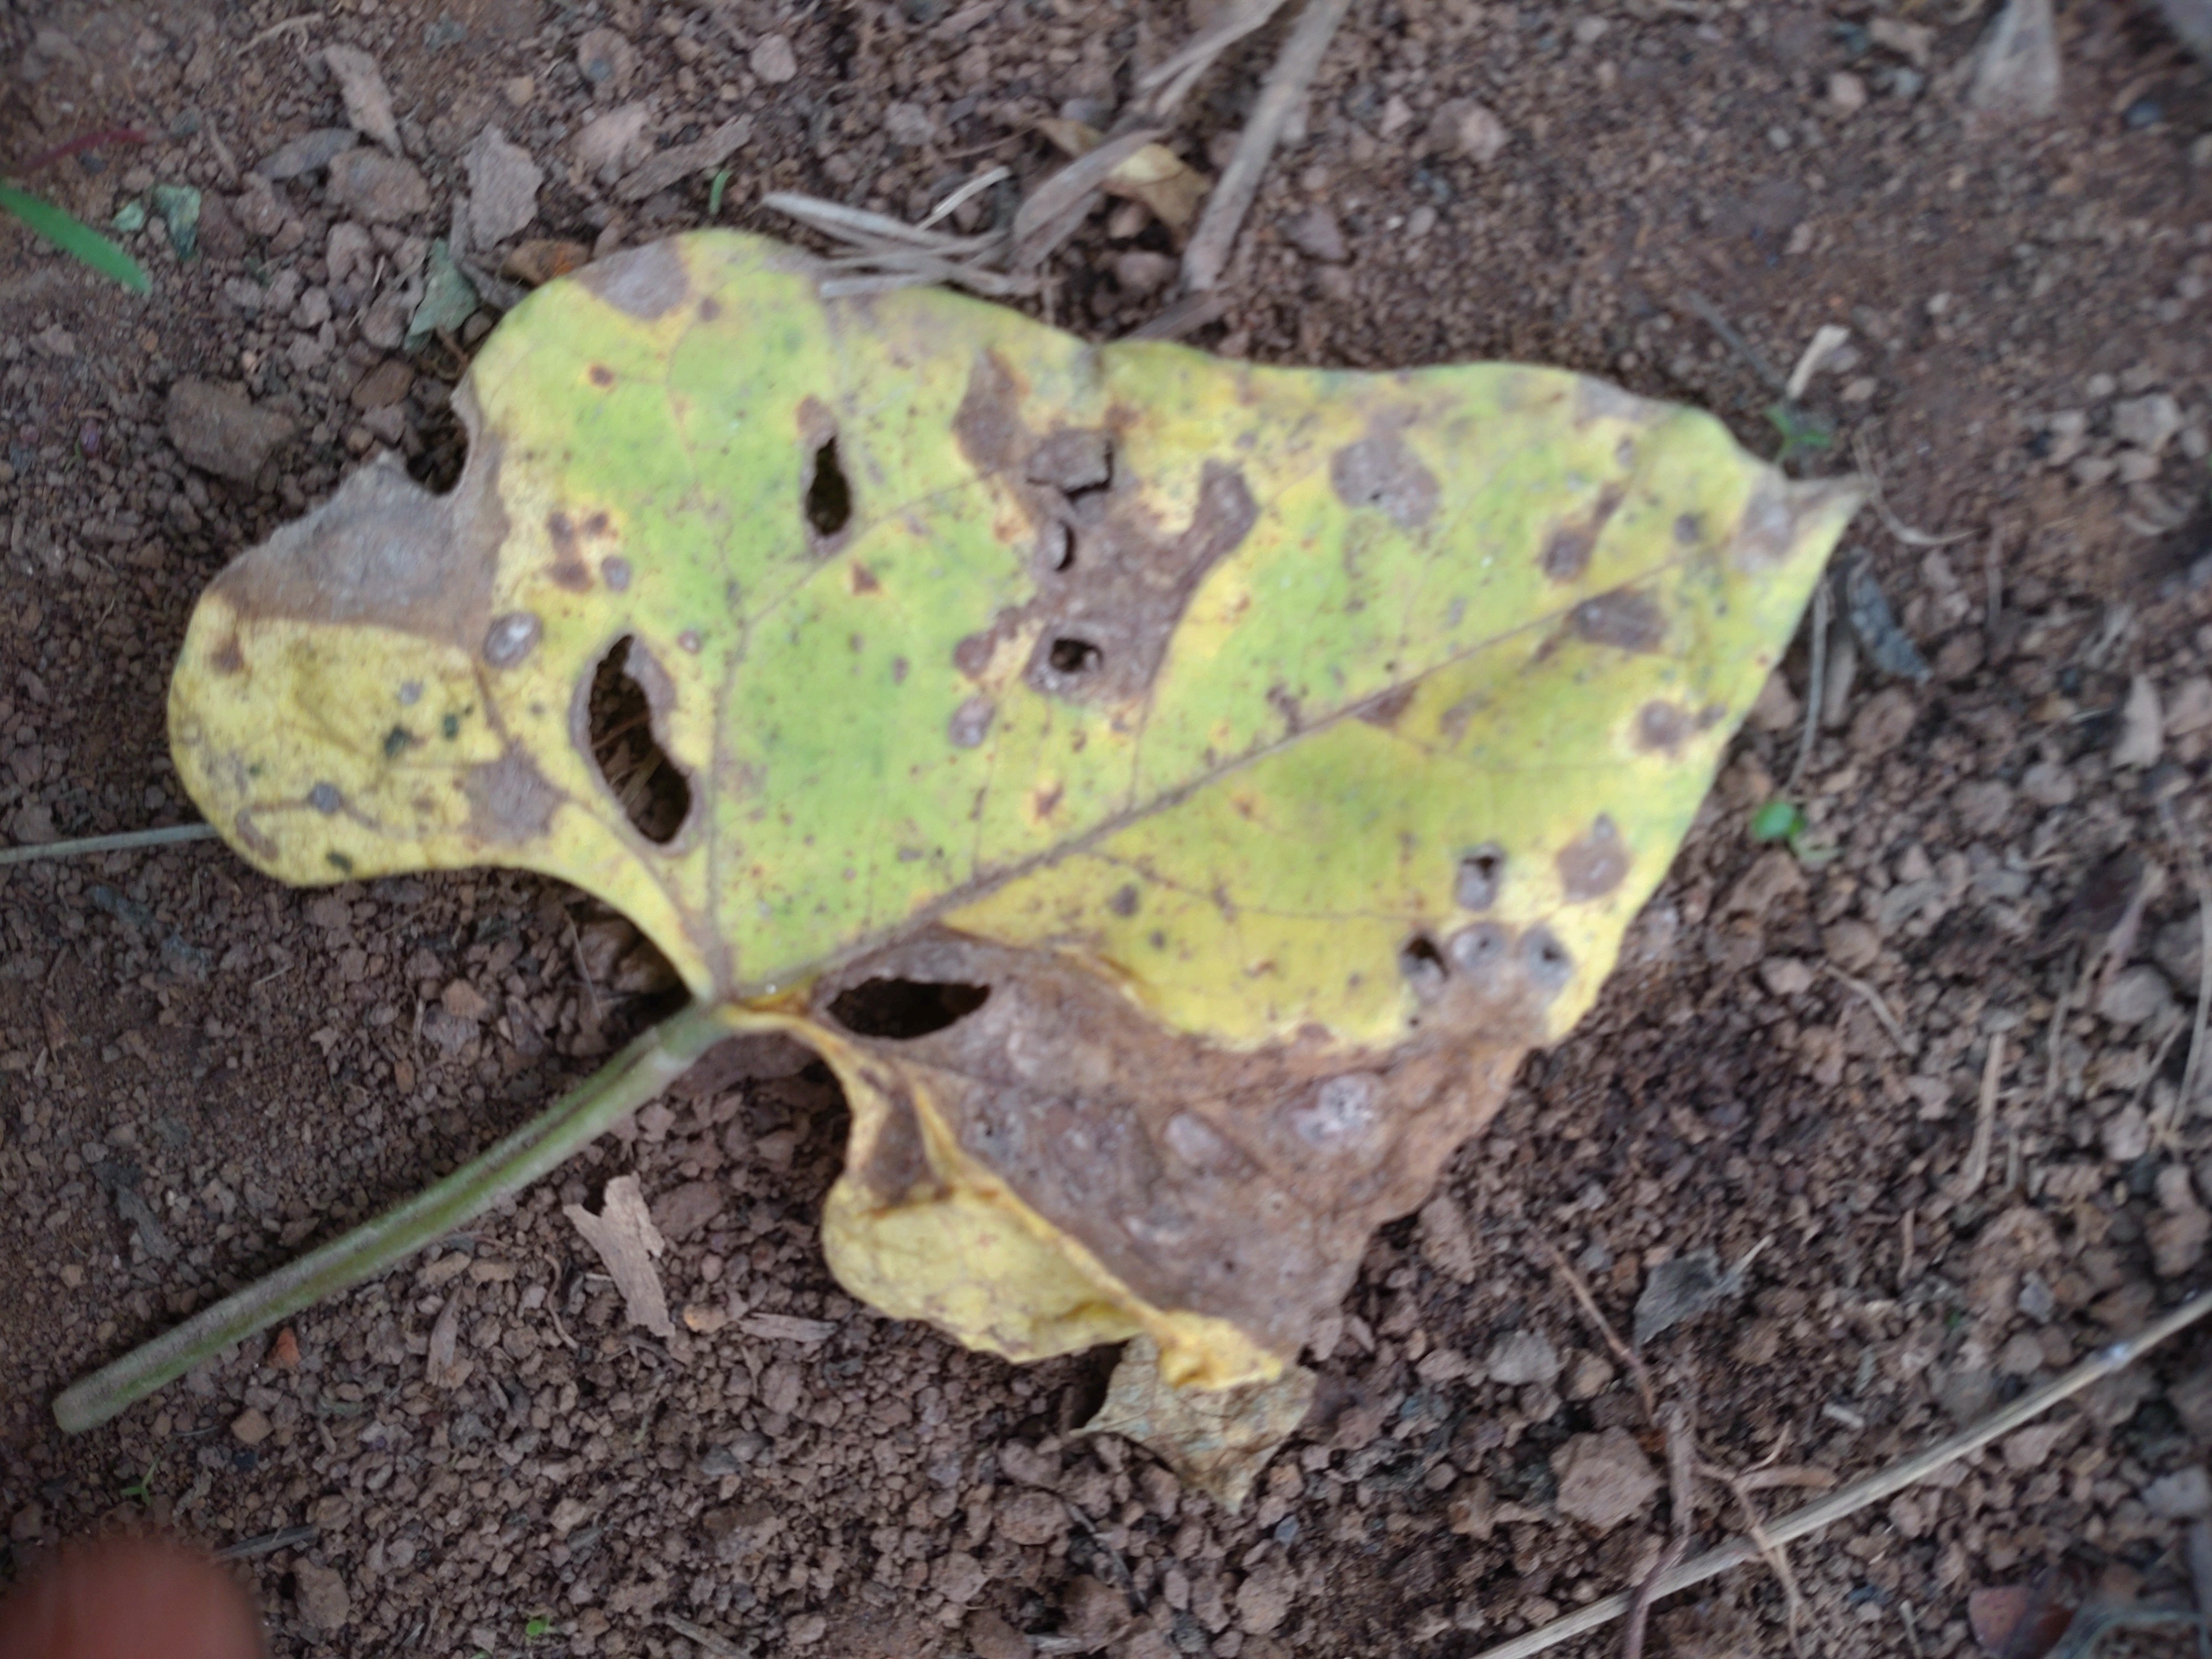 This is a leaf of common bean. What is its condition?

anthracnose
